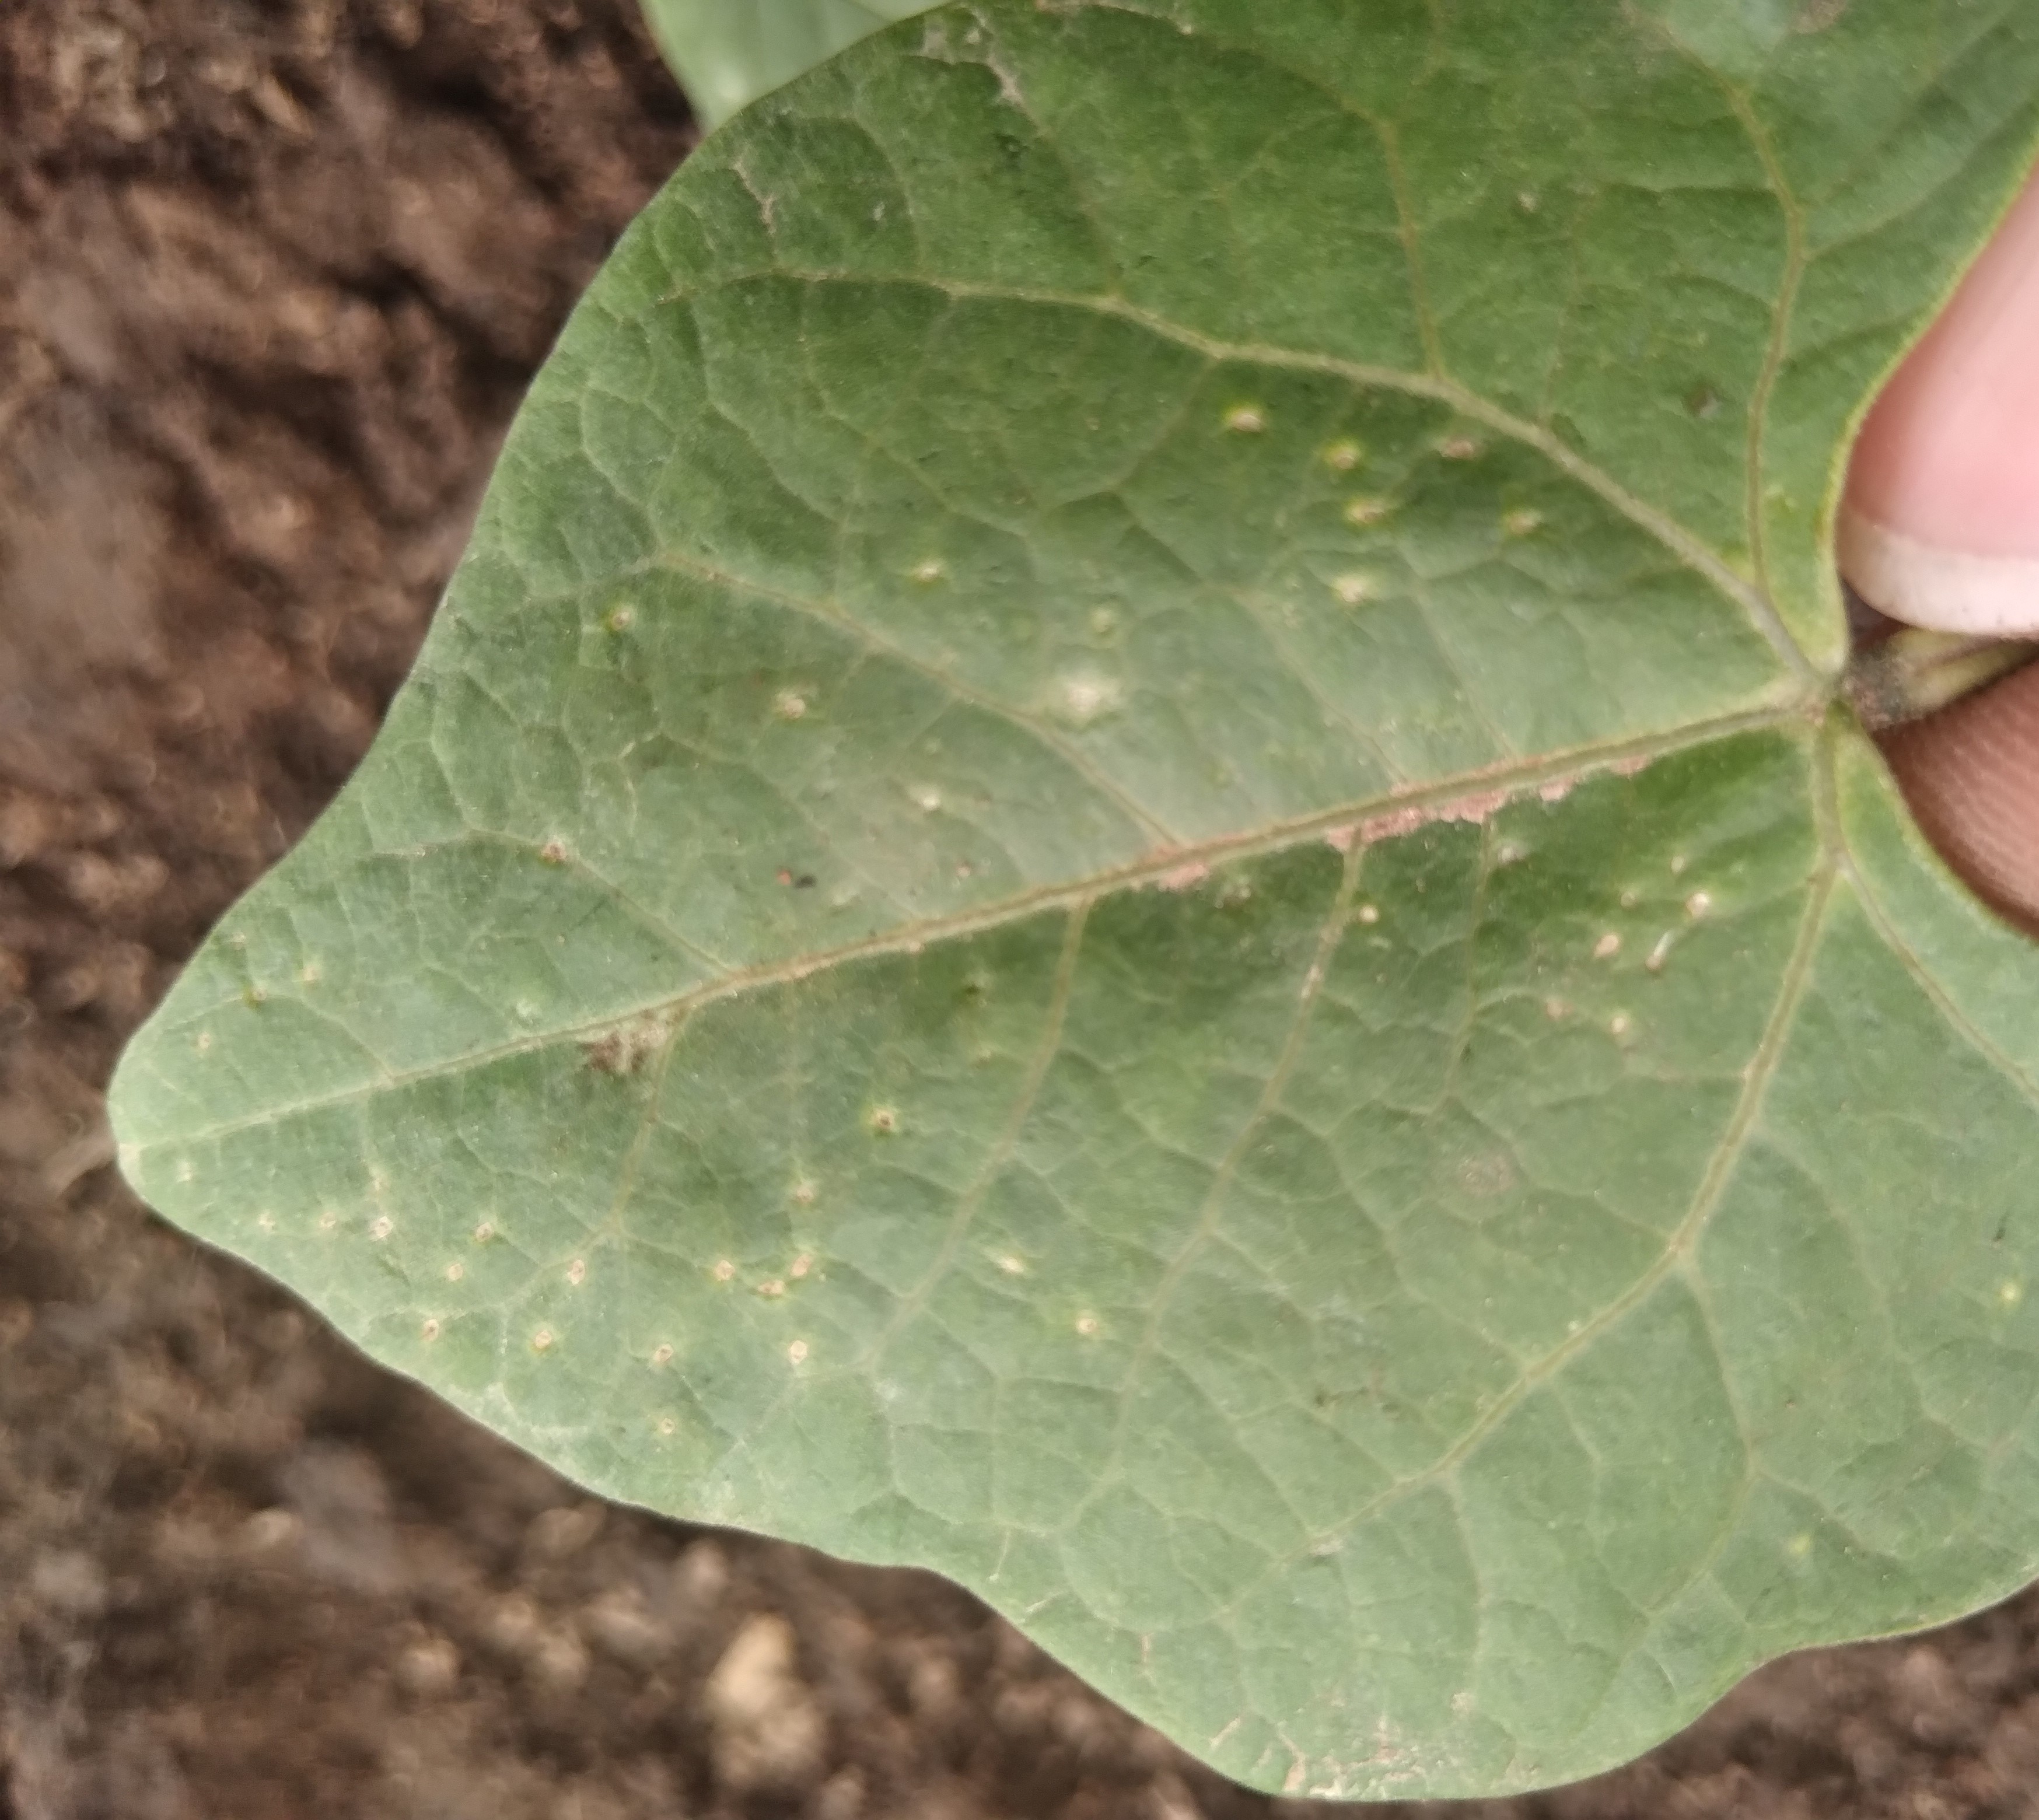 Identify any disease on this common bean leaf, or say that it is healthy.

healthy
